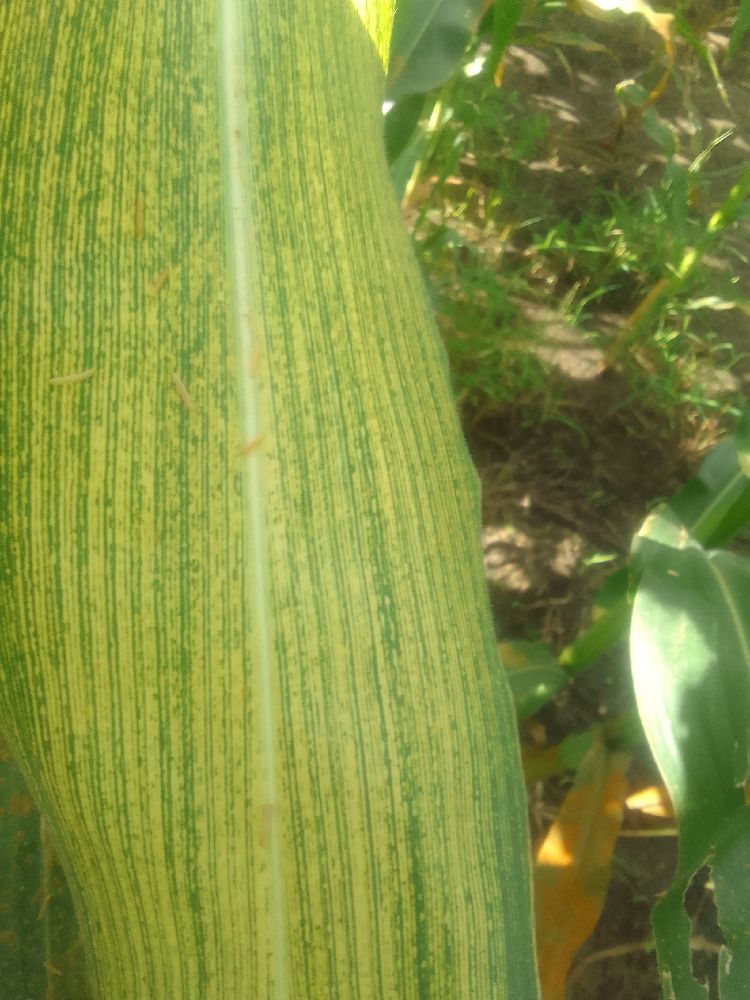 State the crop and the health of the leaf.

maize, maize streak virus
